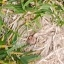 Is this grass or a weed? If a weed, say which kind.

grass
